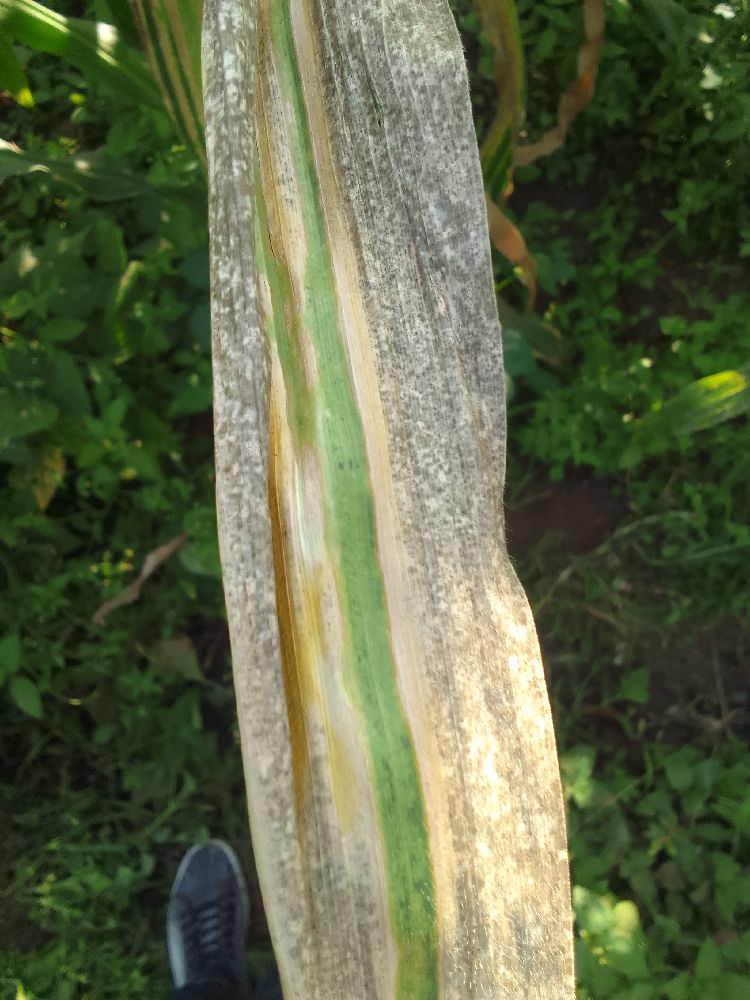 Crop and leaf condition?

maize, maize lethal necrosis
